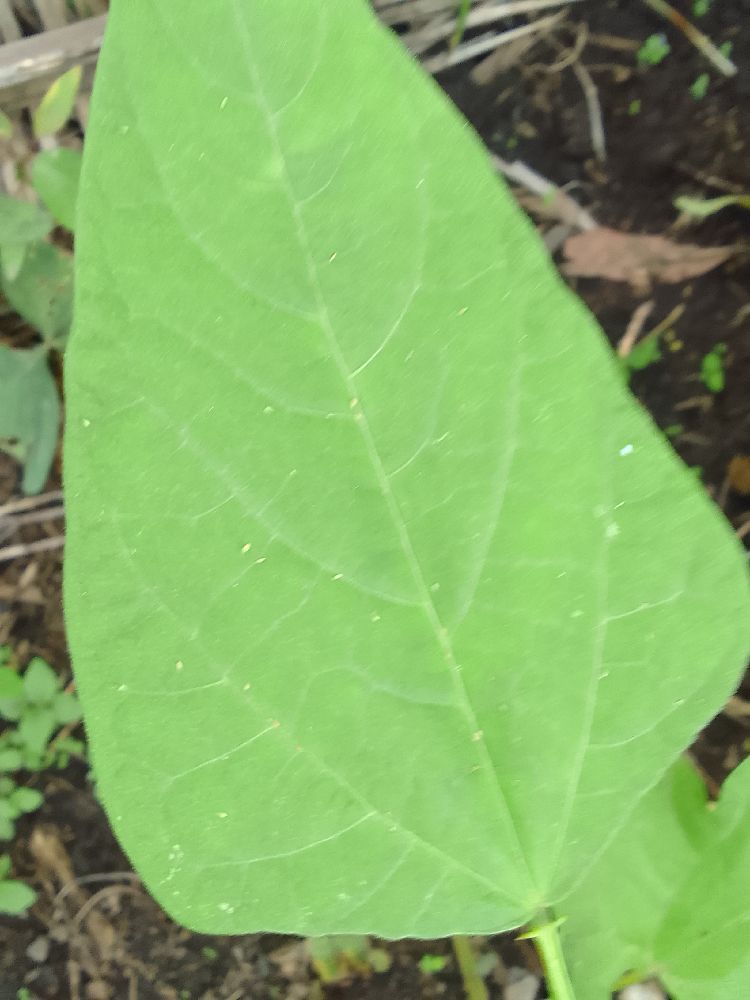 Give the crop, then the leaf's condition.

common bean, healthy
